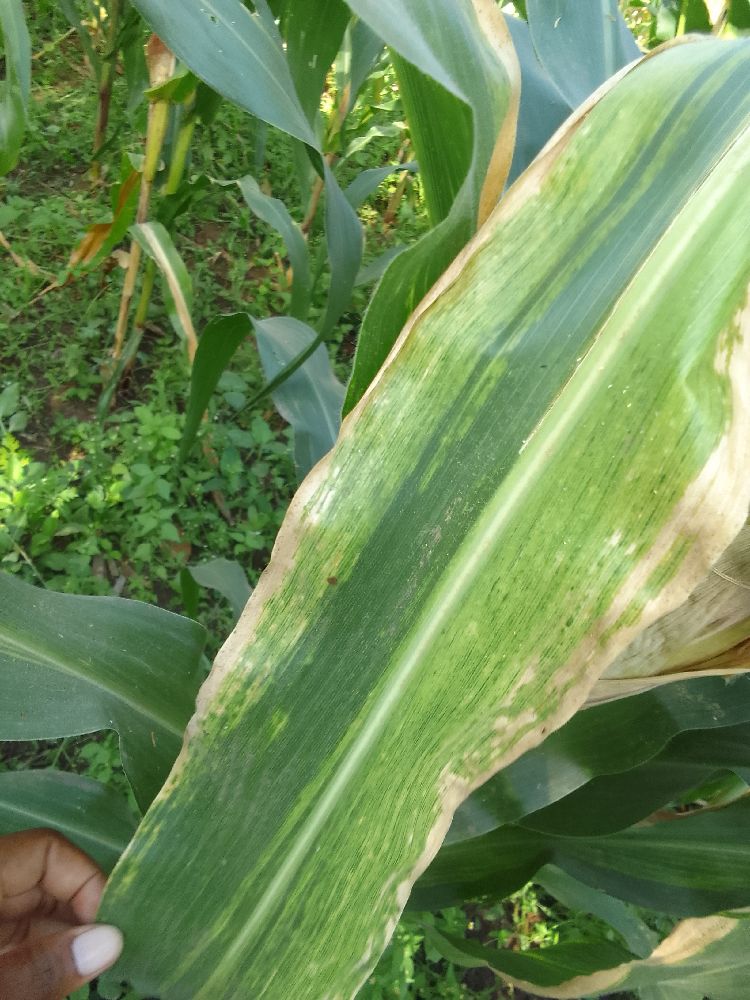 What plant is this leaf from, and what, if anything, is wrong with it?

maize, maize lethal necrosis
